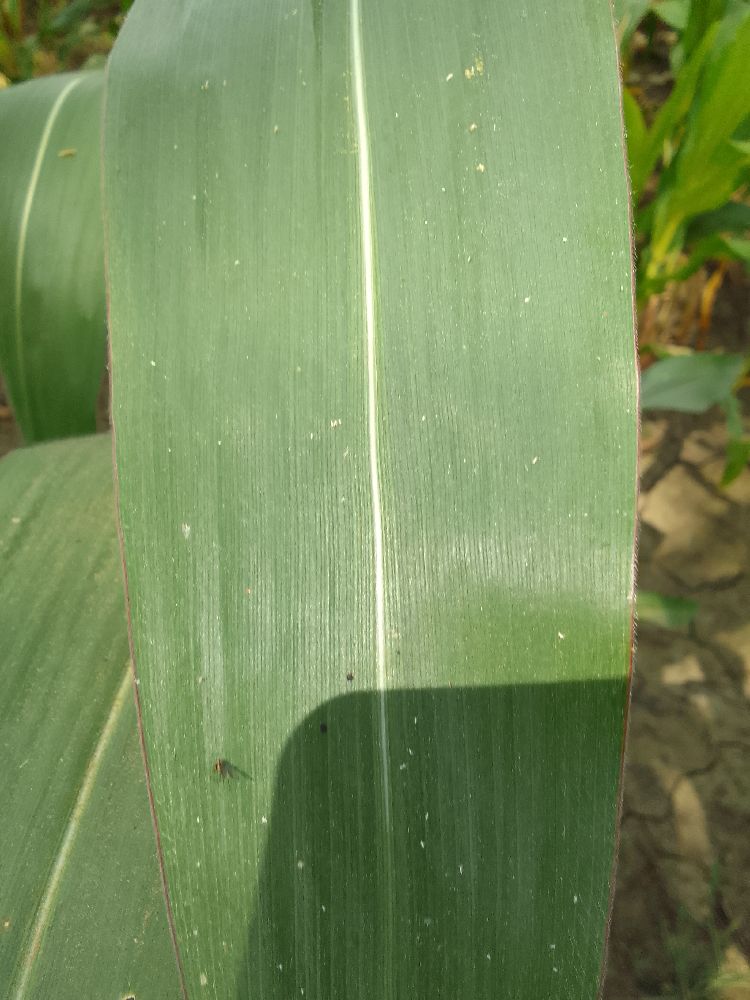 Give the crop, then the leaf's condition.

maize, healthy
